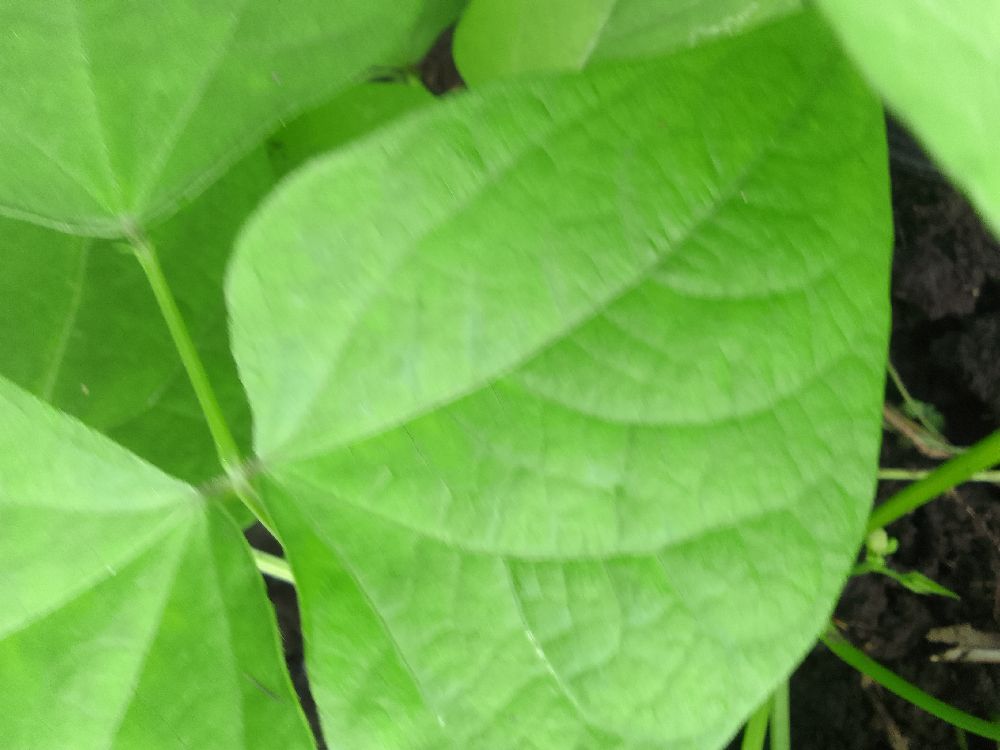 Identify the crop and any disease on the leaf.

common bean, healthy
